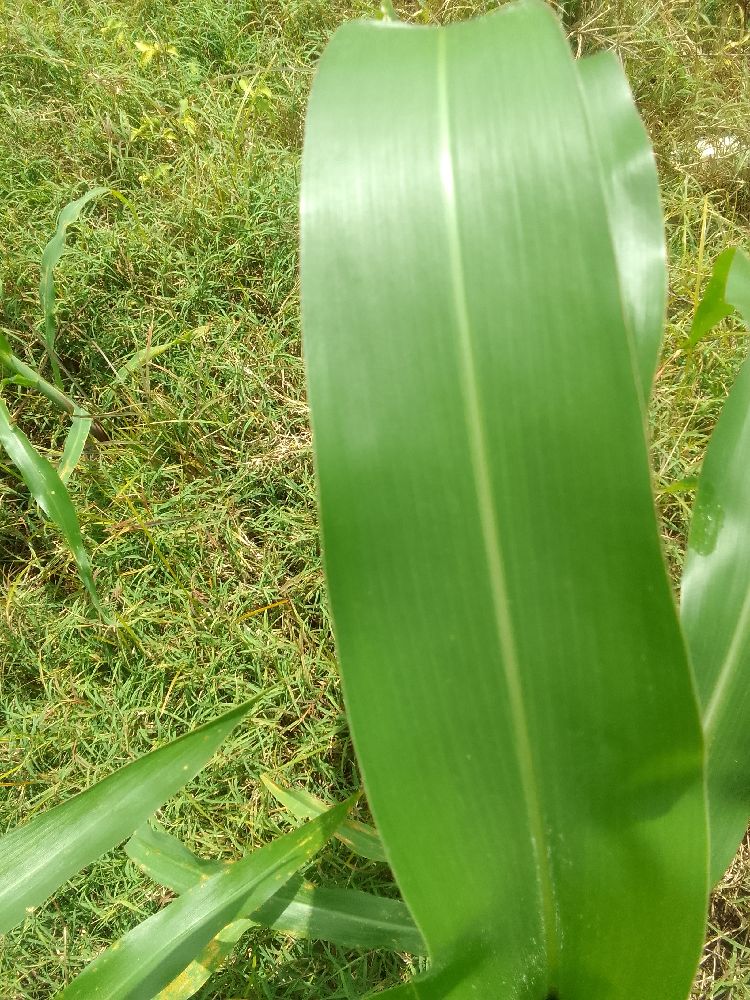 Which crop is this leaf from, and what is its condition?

maize, healthy
